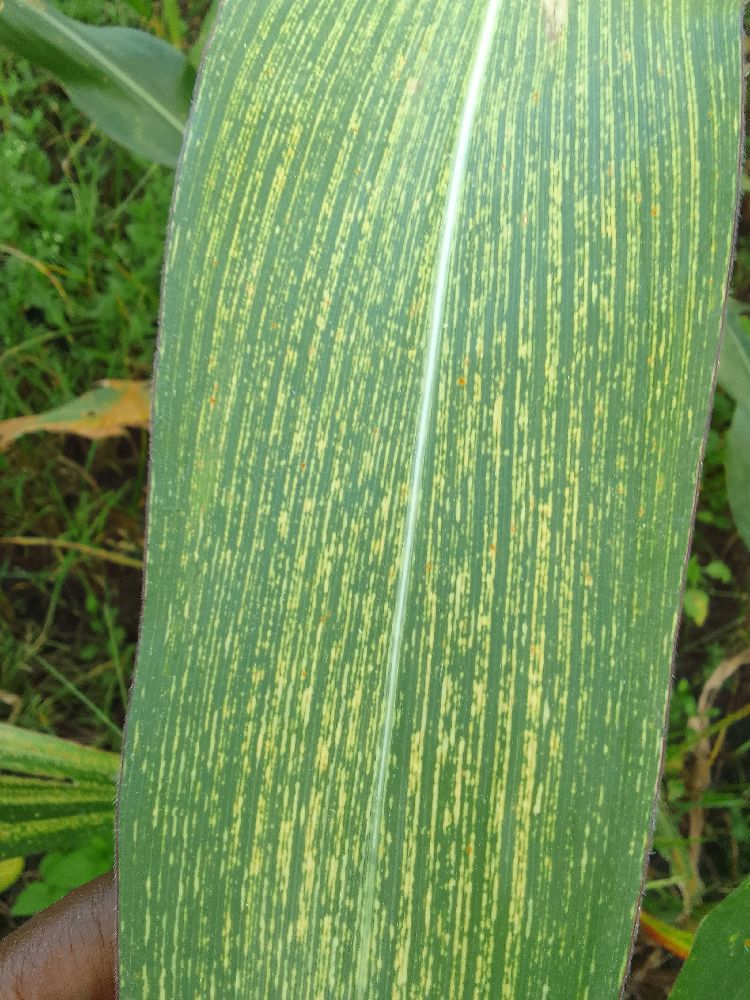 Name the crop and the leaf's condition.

maize, maize streak virus
